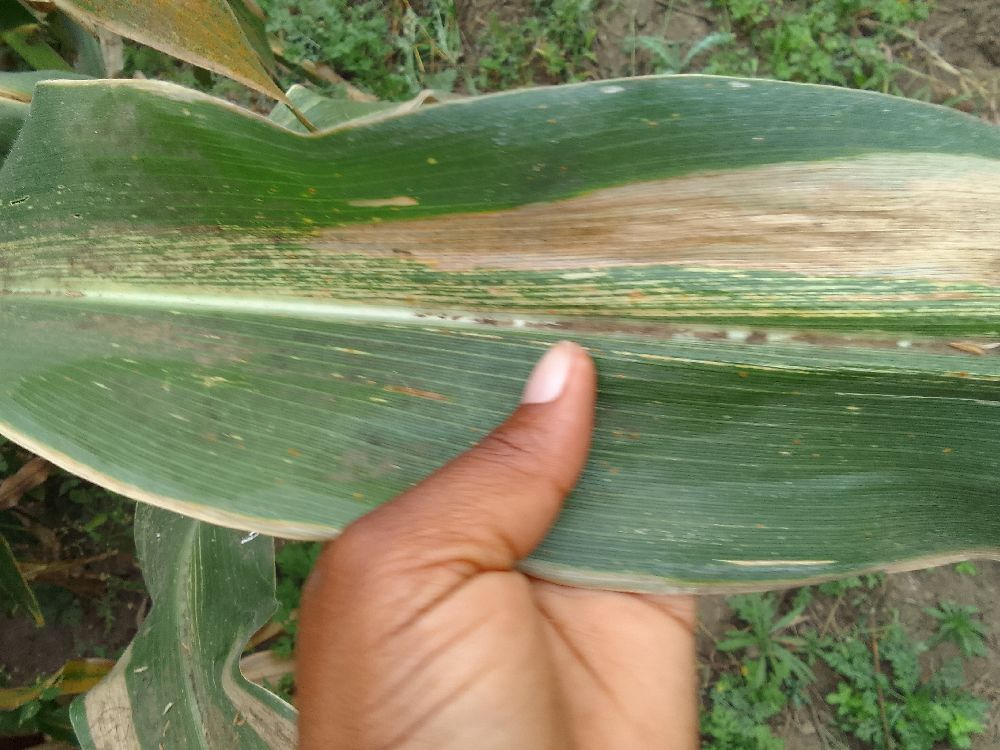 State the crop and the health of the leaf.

maize, maize streak virus
